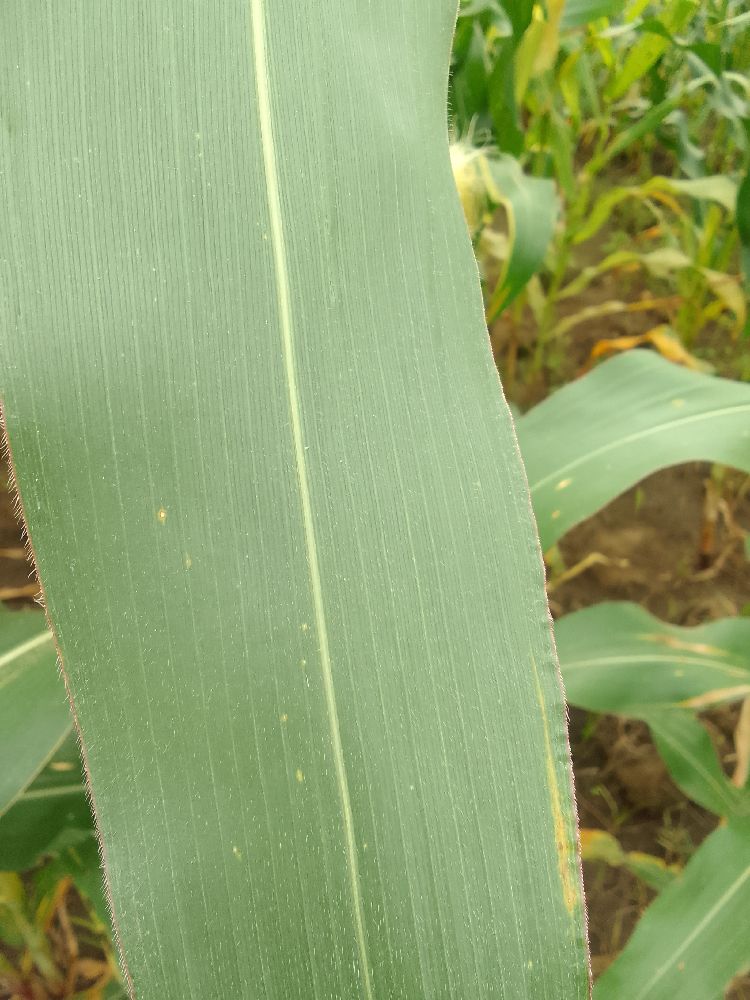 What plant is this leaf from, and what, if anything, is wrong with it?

maize, healthy
